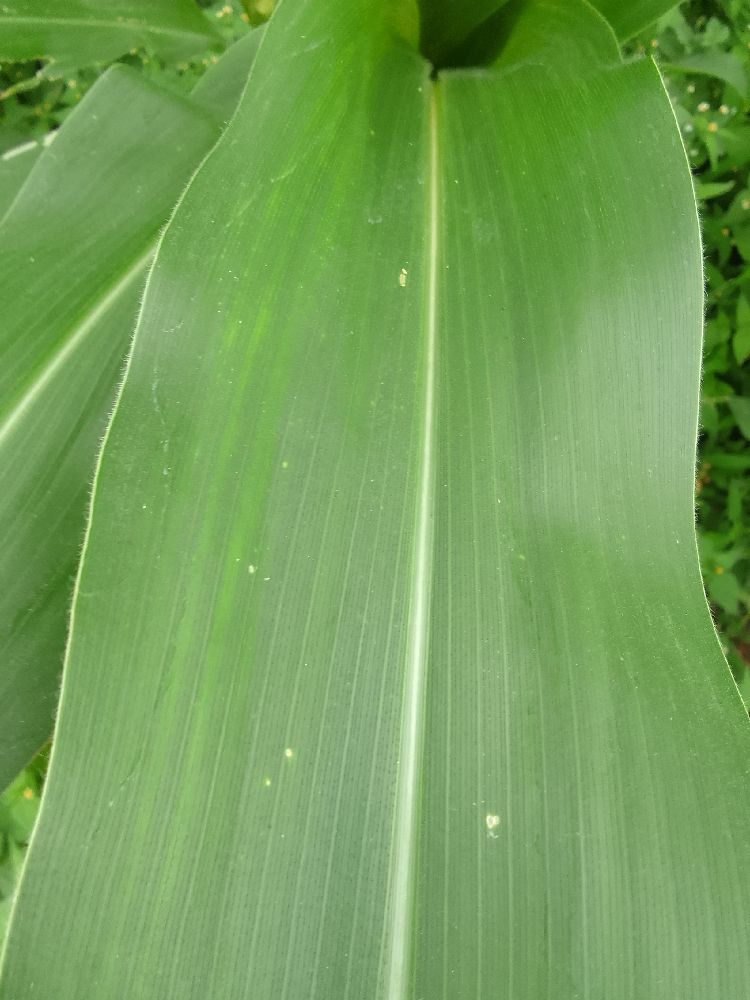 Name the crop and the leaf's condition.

maize, healthy
